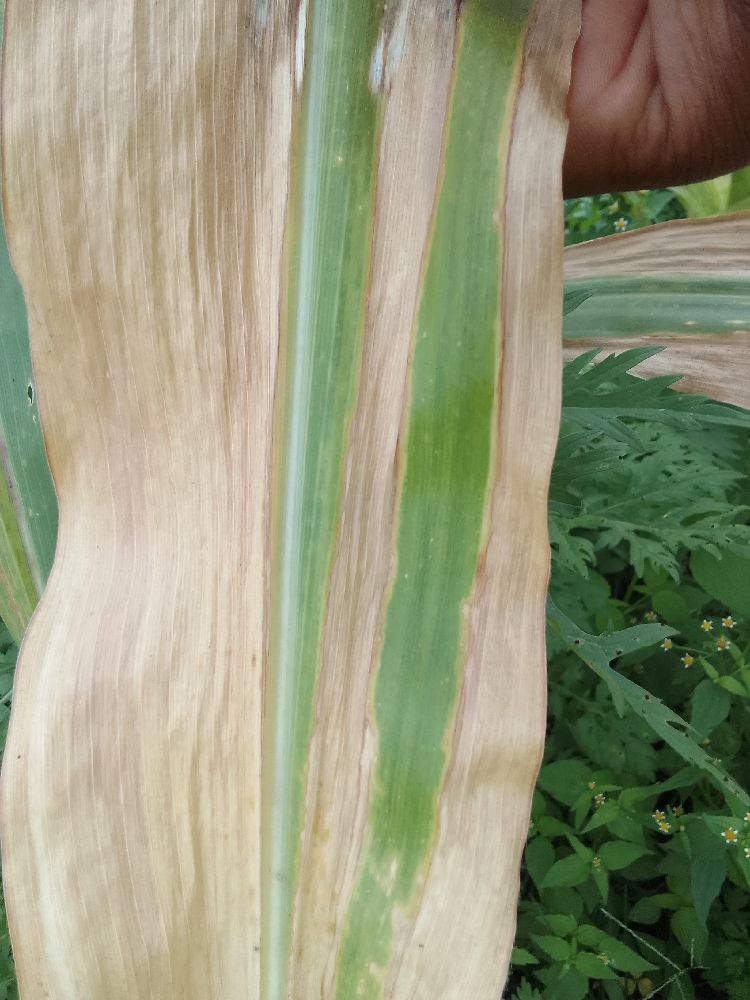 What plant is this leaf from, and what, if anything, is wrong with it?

maize, maize lethal necrosis
